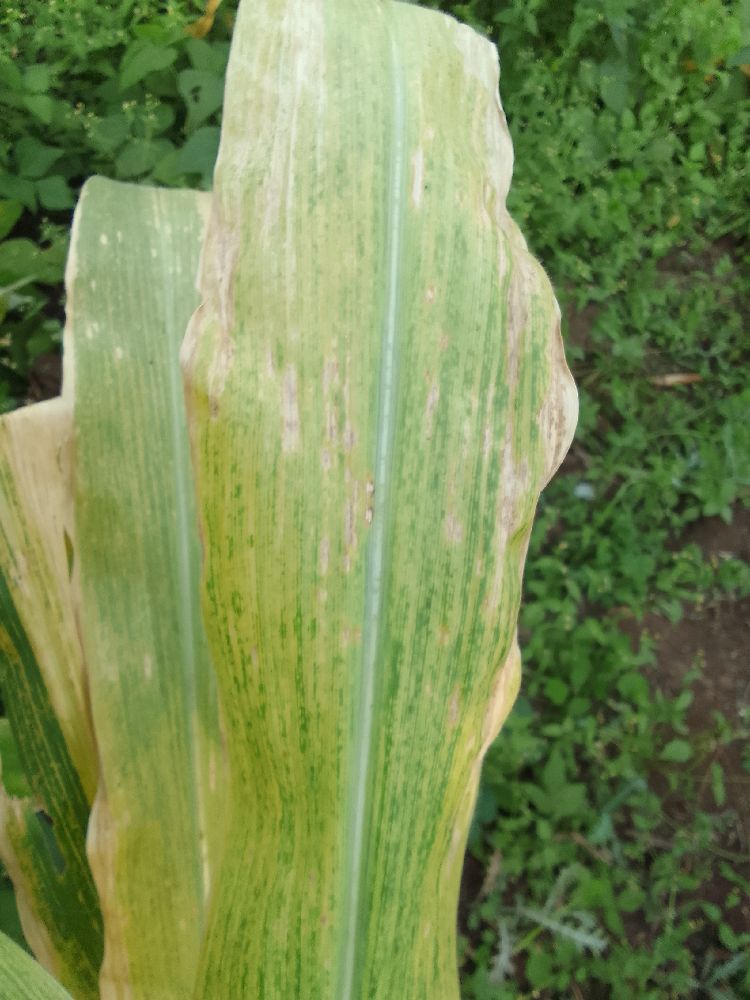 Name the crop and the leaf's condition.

maize, maize lethal necrosis
